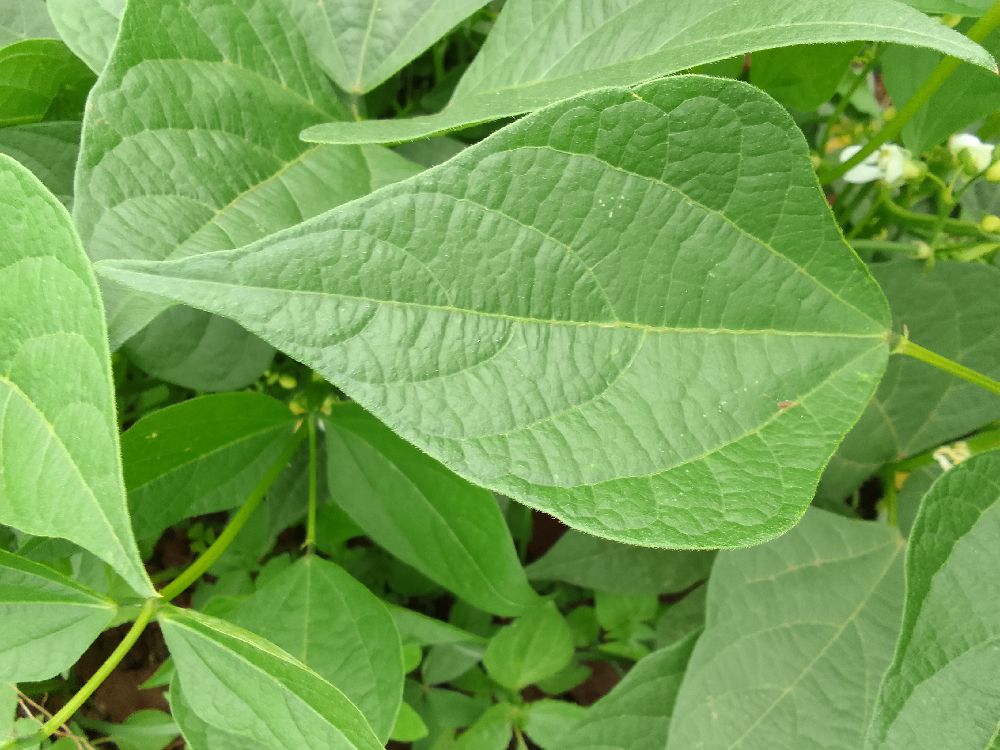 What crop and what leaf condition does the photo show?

common bean, healthy
